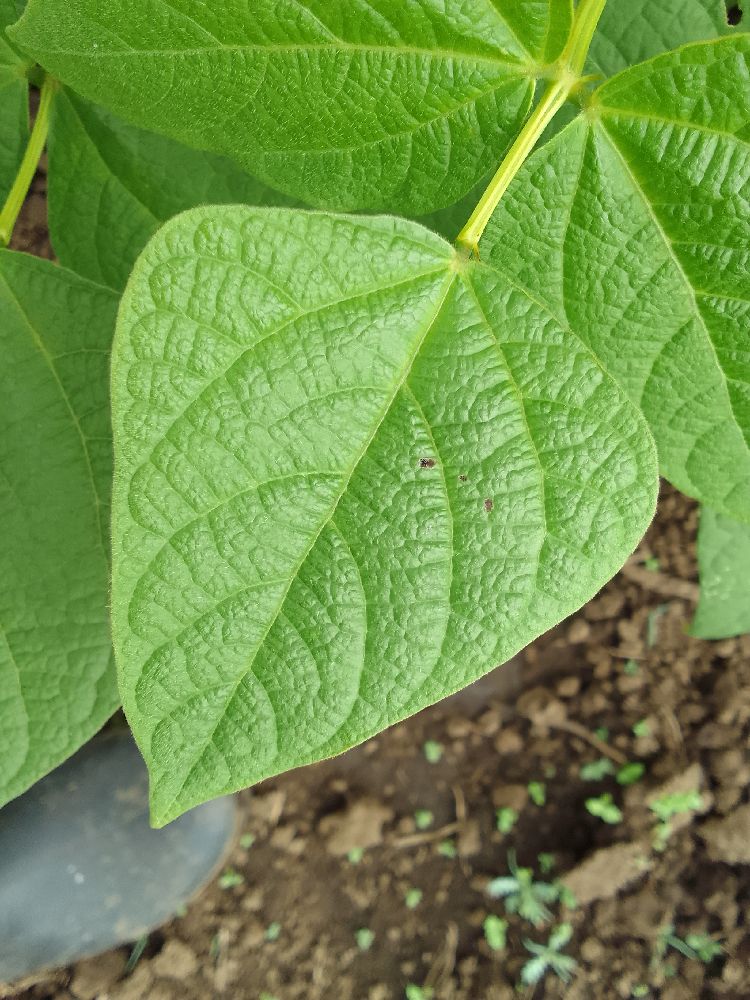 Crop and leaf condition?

common bean, healthy
